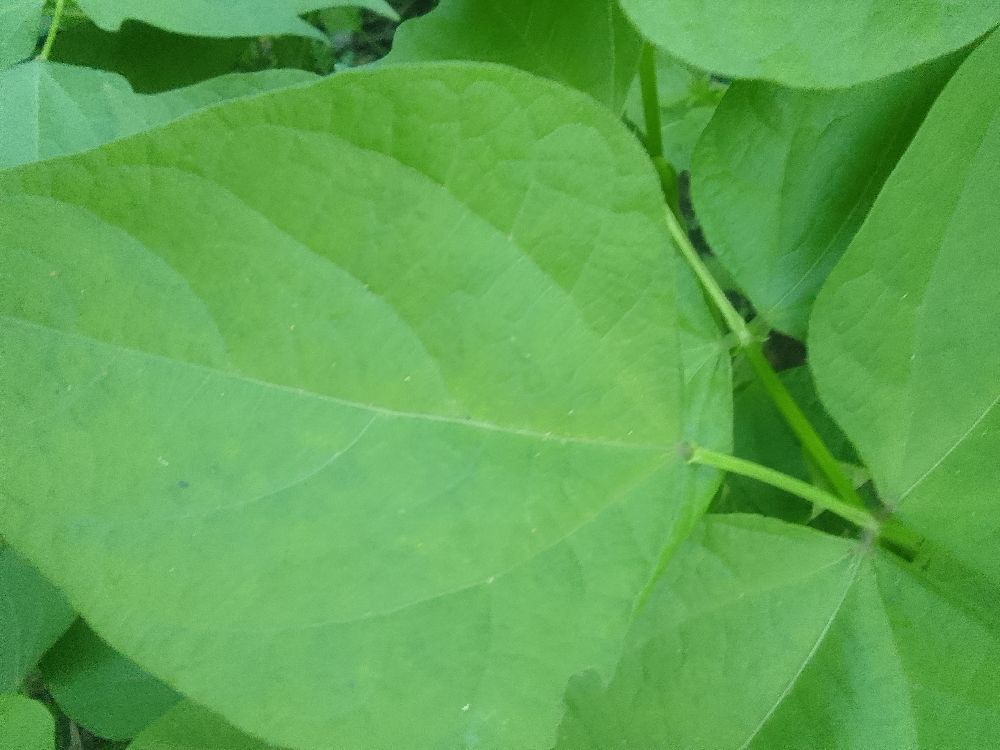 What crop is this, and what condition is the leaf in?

common bean, healthy
